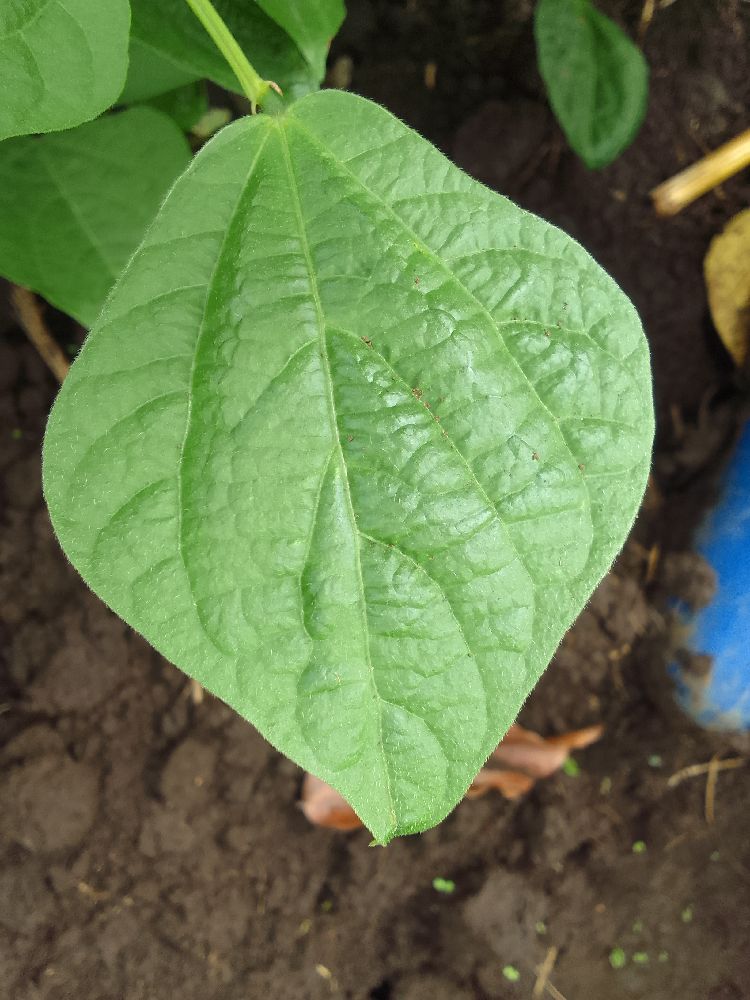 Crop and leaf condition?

common bean, healthy
